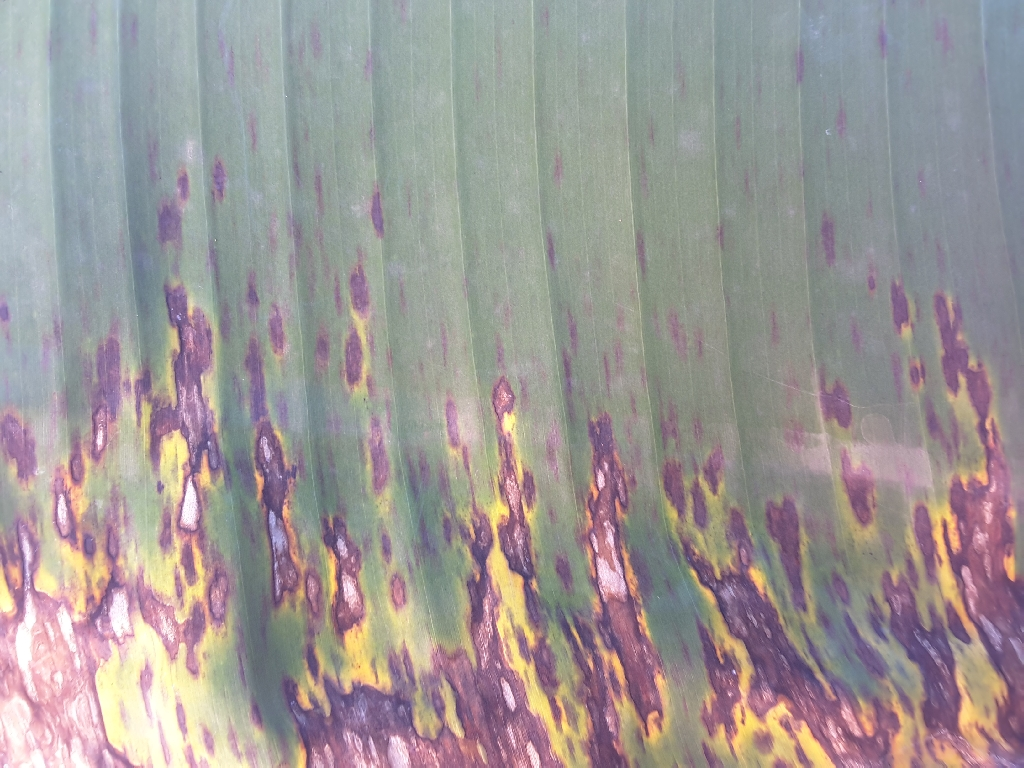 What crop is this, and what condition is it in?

banana, black sigatoka
